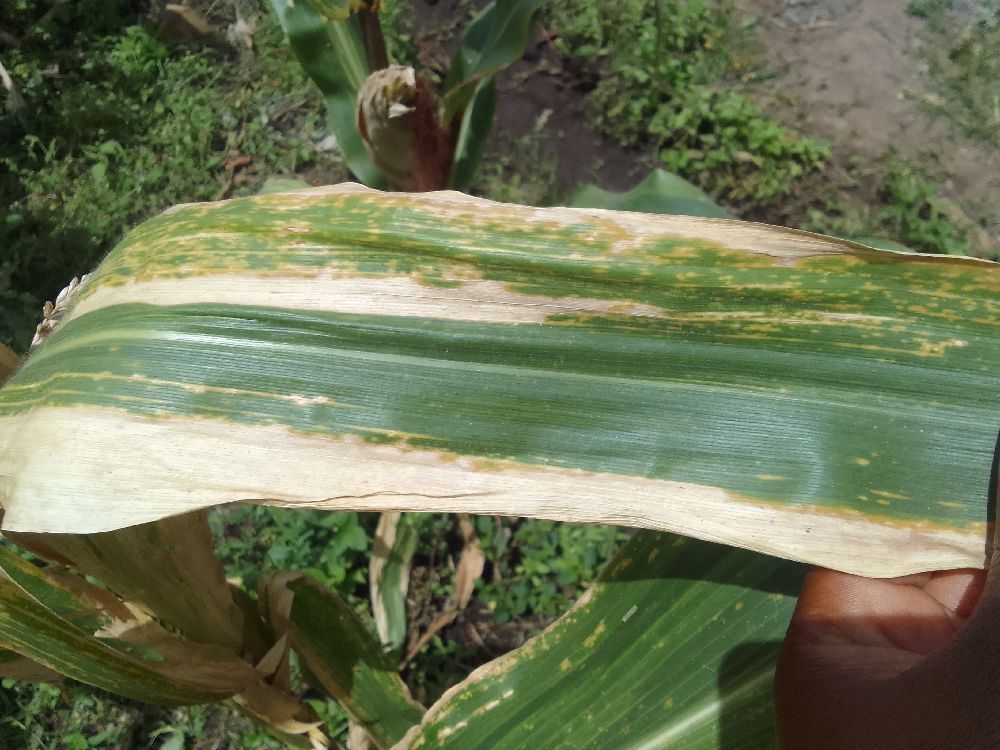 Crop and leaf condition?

maize, maize lethal necrosis
